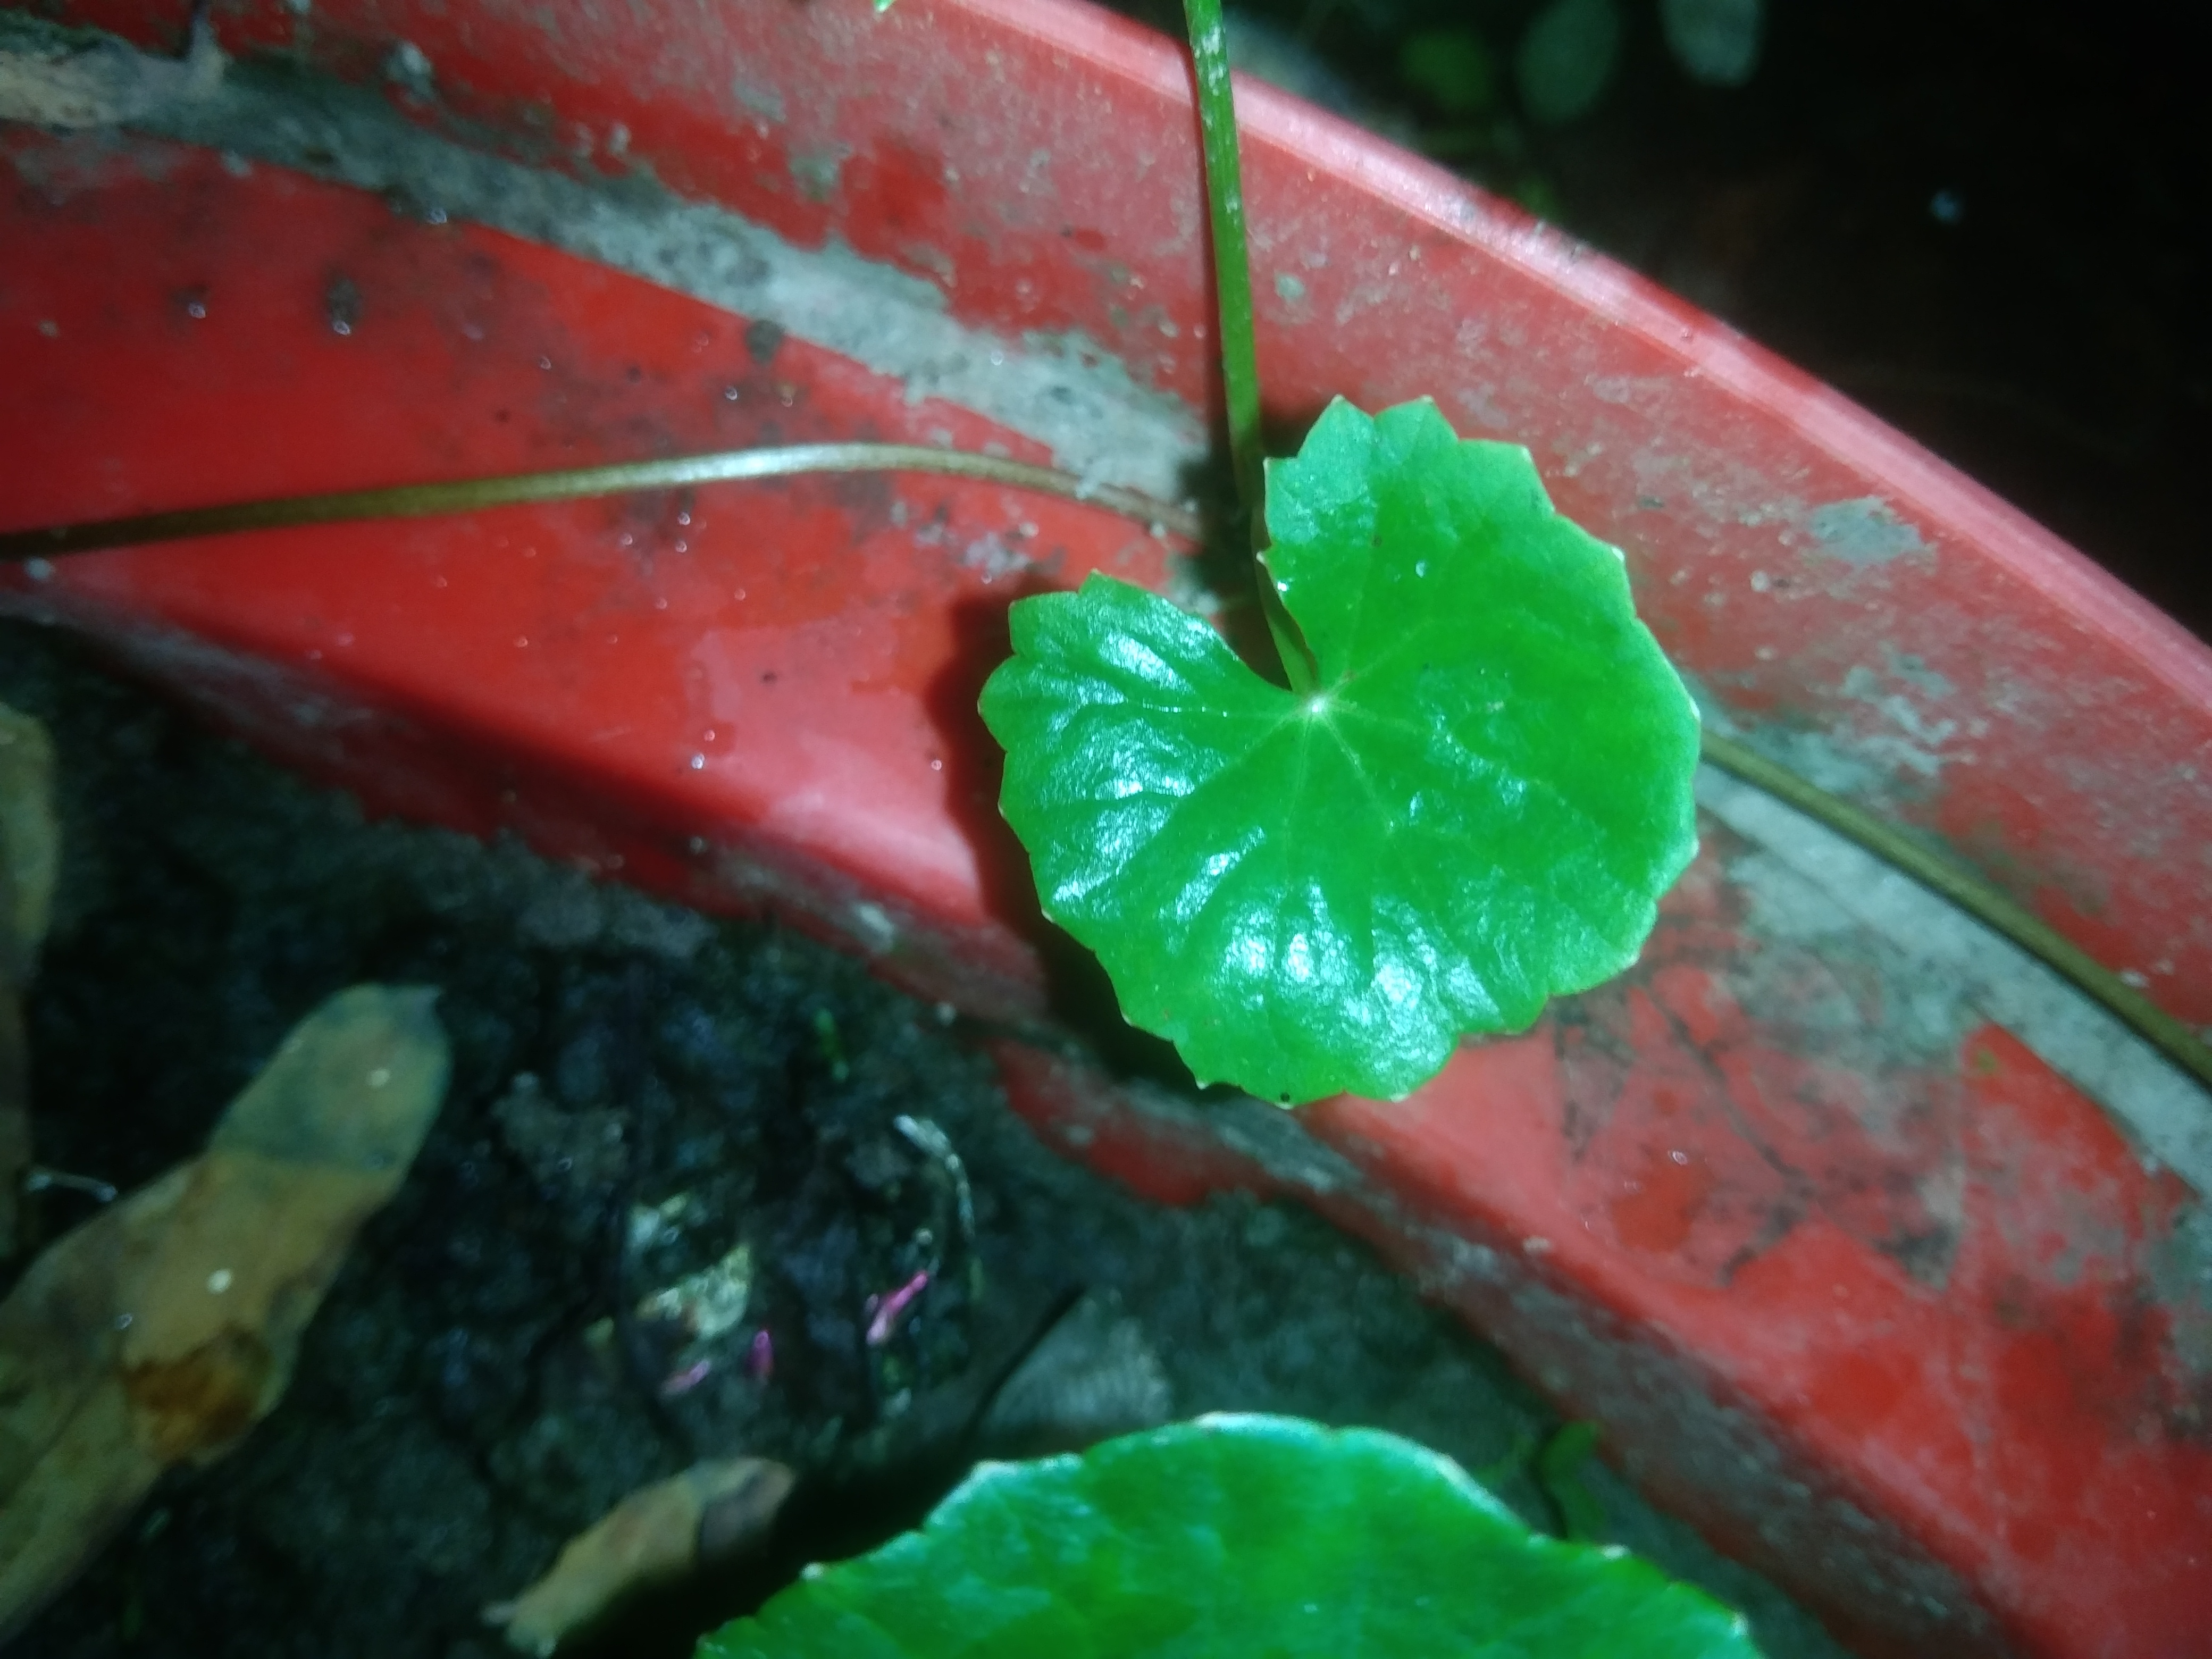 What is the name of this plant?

thankuni
